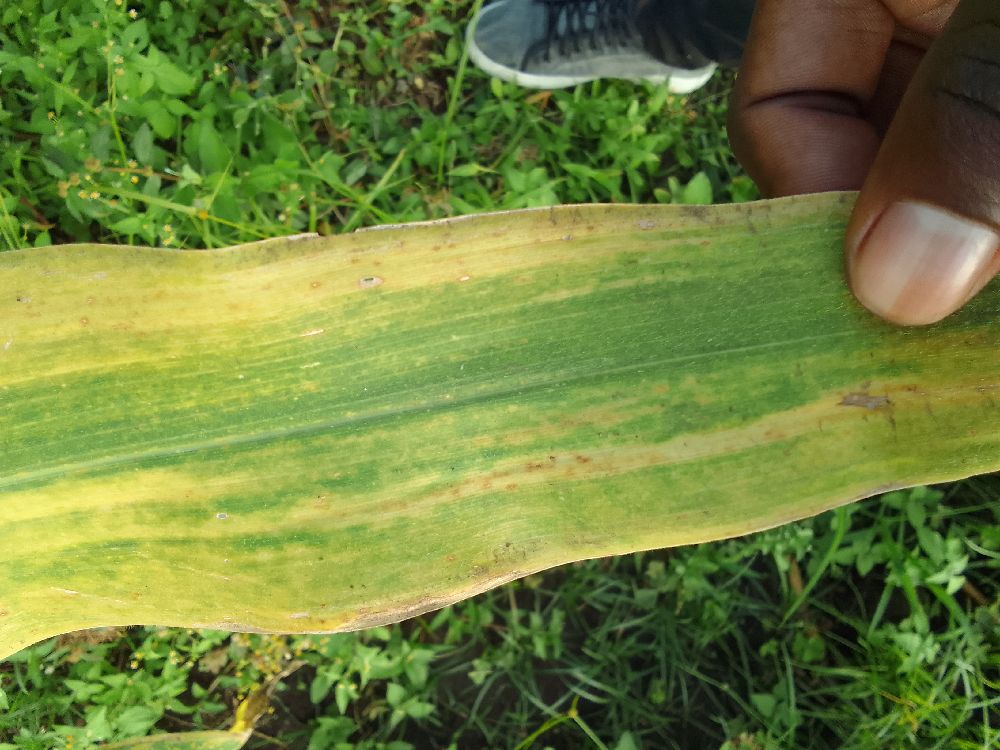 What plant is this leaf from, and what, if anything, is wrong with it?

maize, maize lethal necrosis
